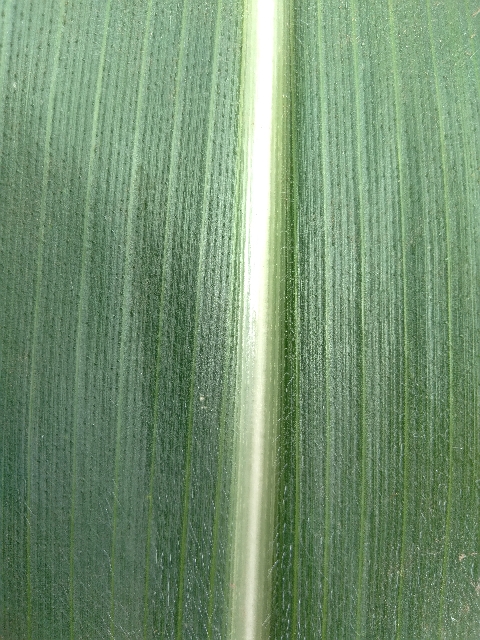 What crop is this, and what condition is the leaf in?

maize, healthy
